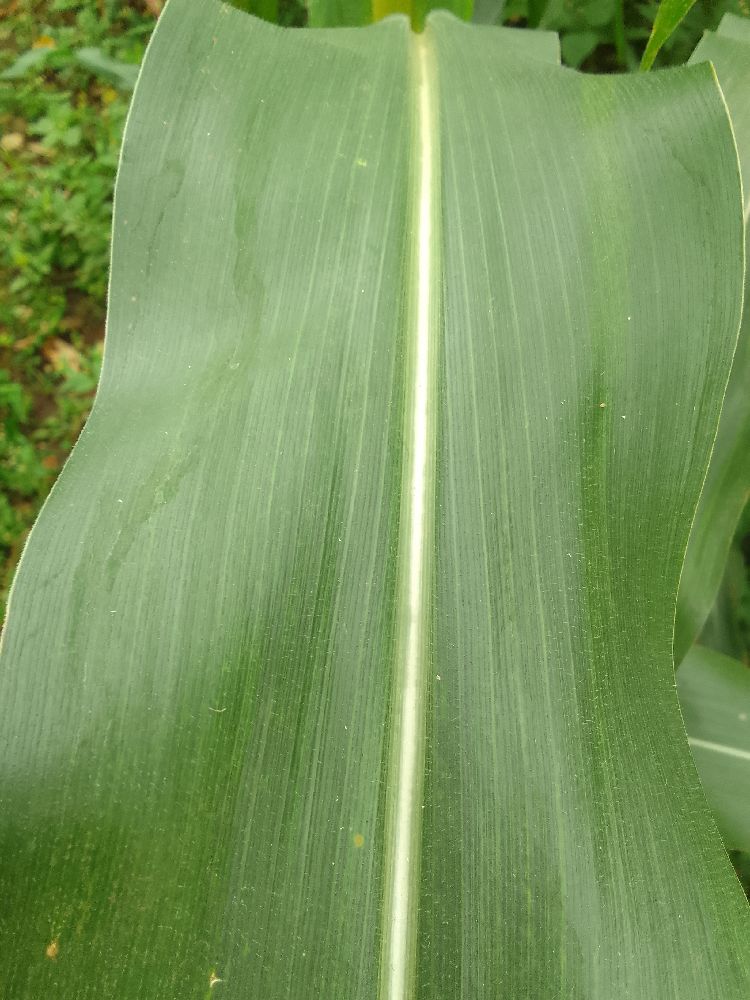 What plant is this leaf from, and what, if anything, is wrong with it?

maize, healthy
